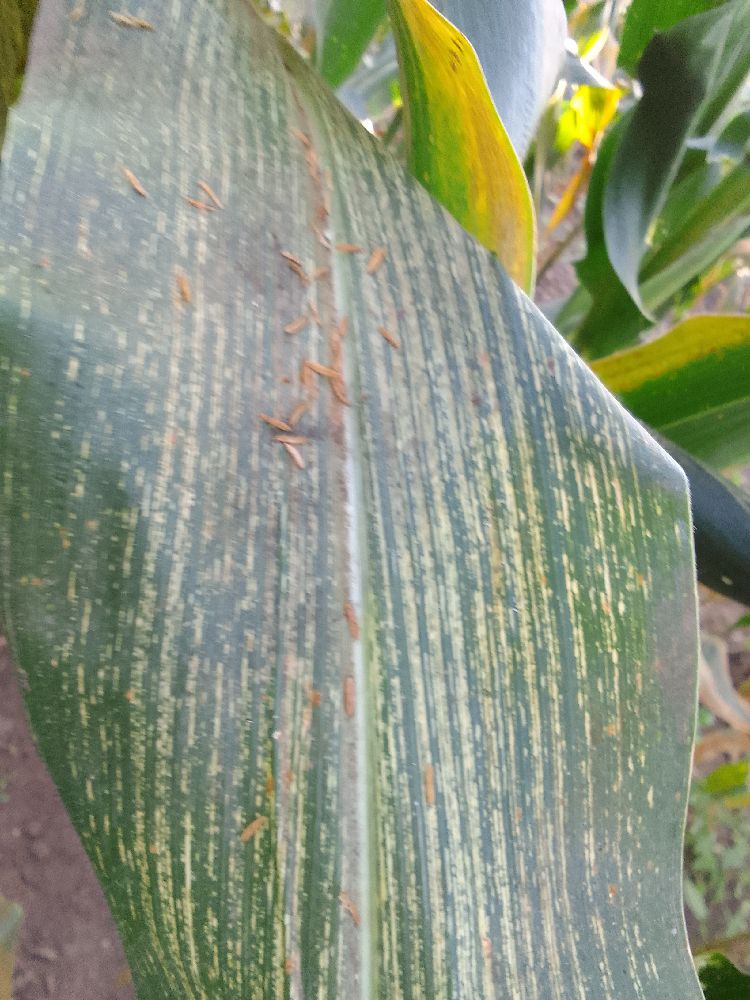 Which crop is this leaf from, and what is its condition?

maize, maize streak virus
